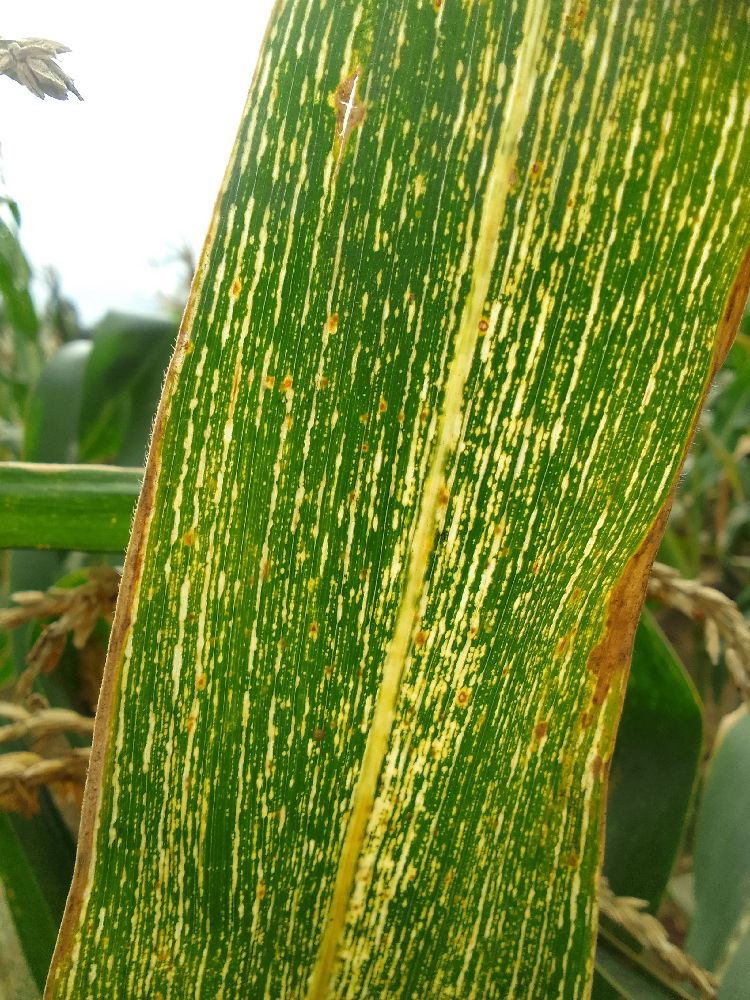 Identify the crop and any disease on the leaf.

maize, maize streak virus
